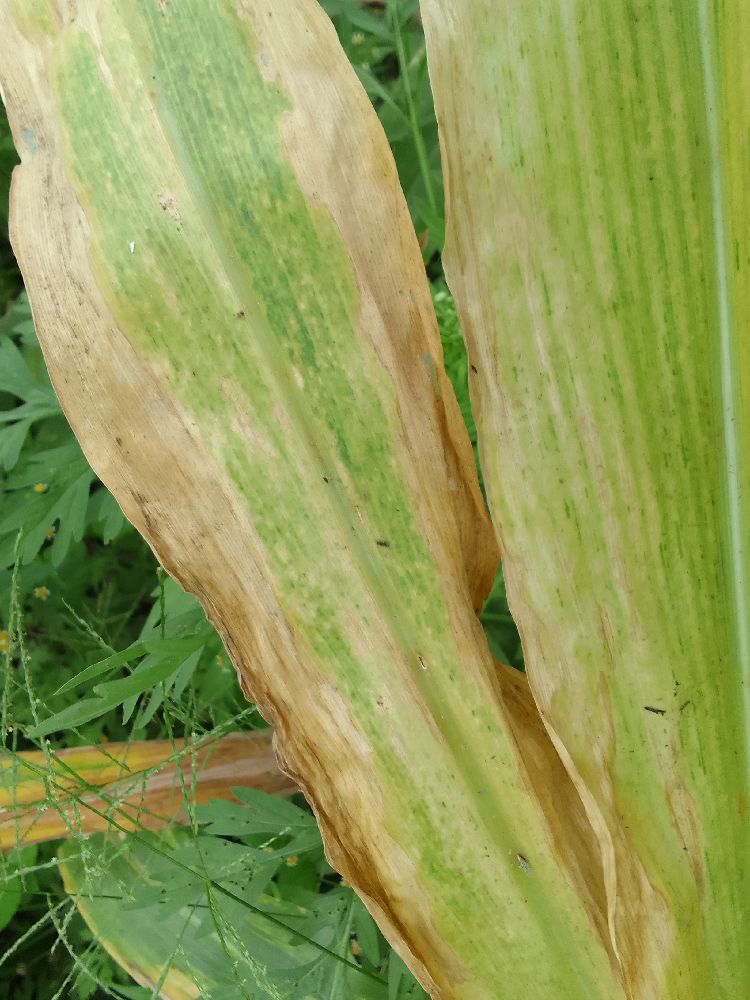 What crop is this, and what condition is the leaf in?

maize, maize lethal necrosis
